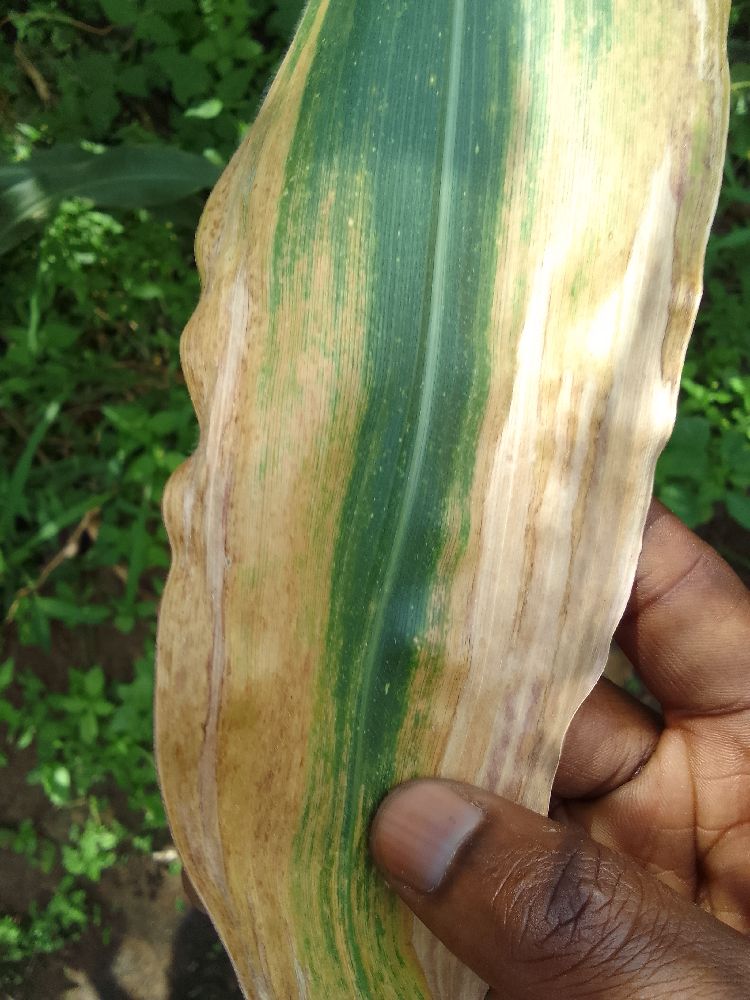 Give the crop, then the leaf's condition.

maize, maize lethal necrosis
